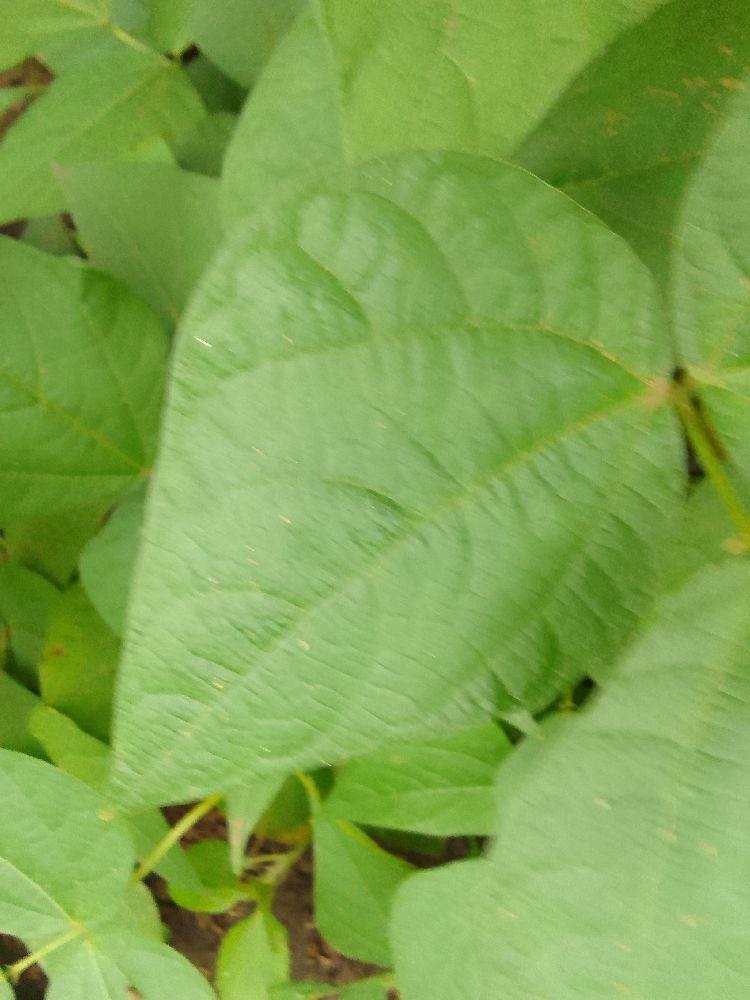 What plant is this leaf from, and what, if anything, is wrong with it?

common bean, healthy
